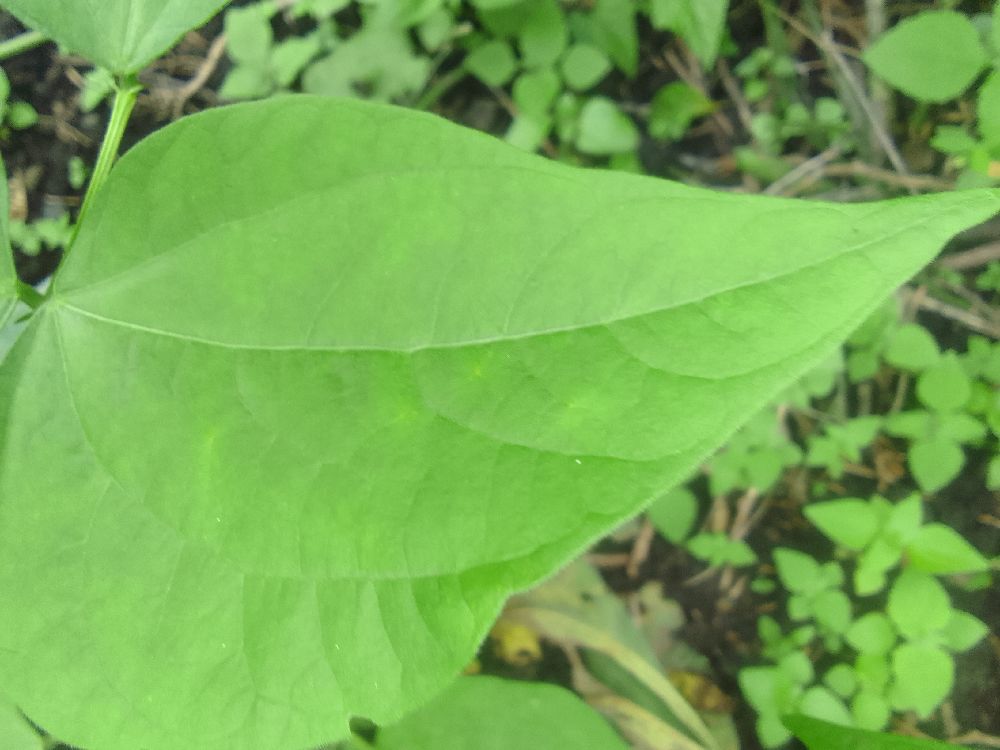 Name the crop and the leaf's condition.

common bean, healthy
